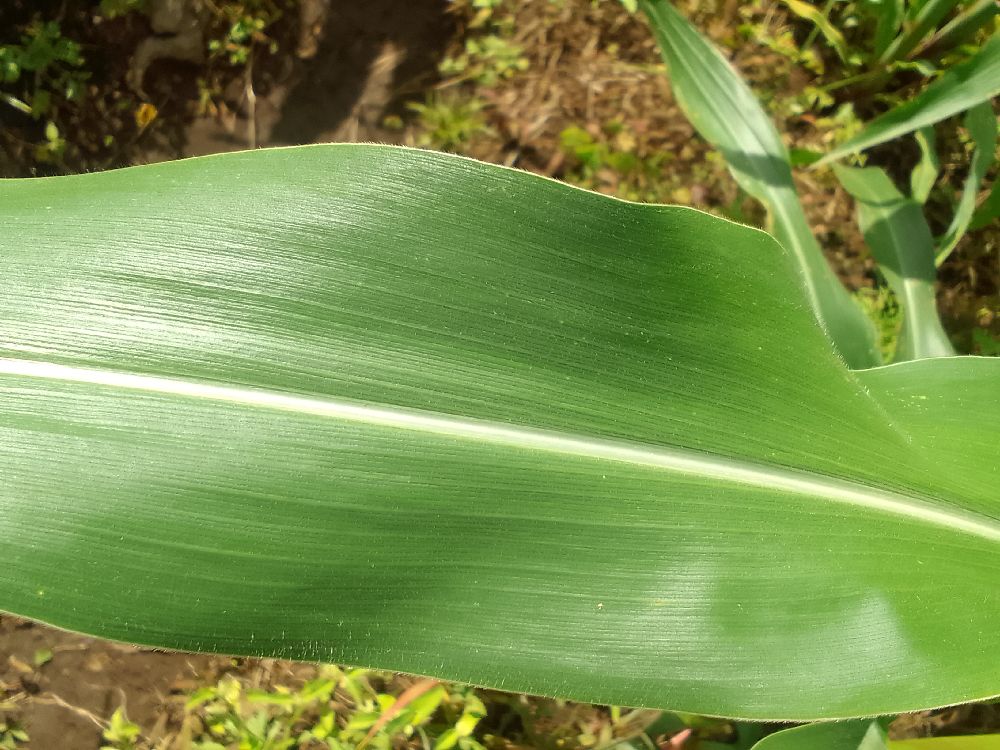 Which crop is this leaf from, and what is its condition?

maize, healthy
